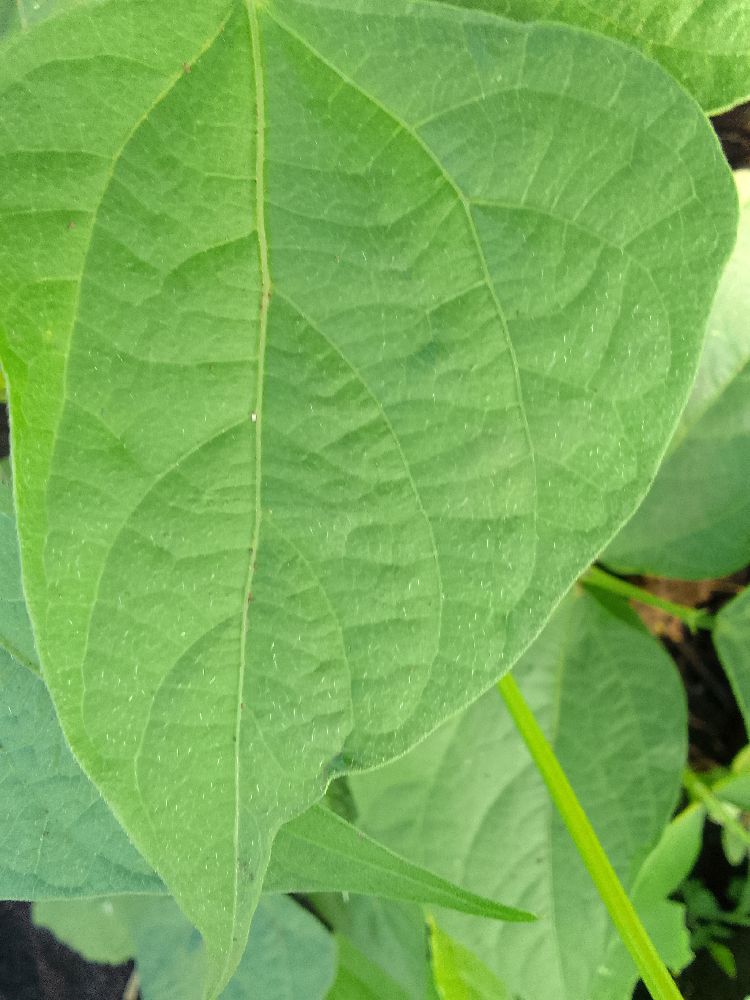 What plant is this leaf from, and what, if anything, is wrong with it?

common bean, healthy
